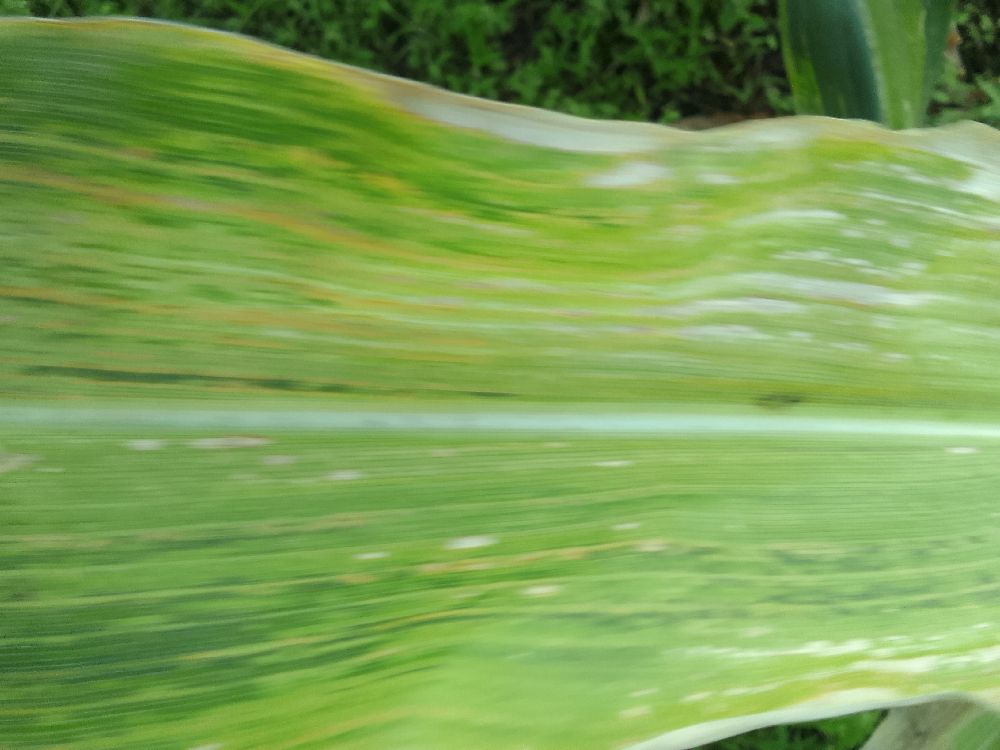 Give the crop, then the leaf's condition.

maize, maize lethal necrosis
